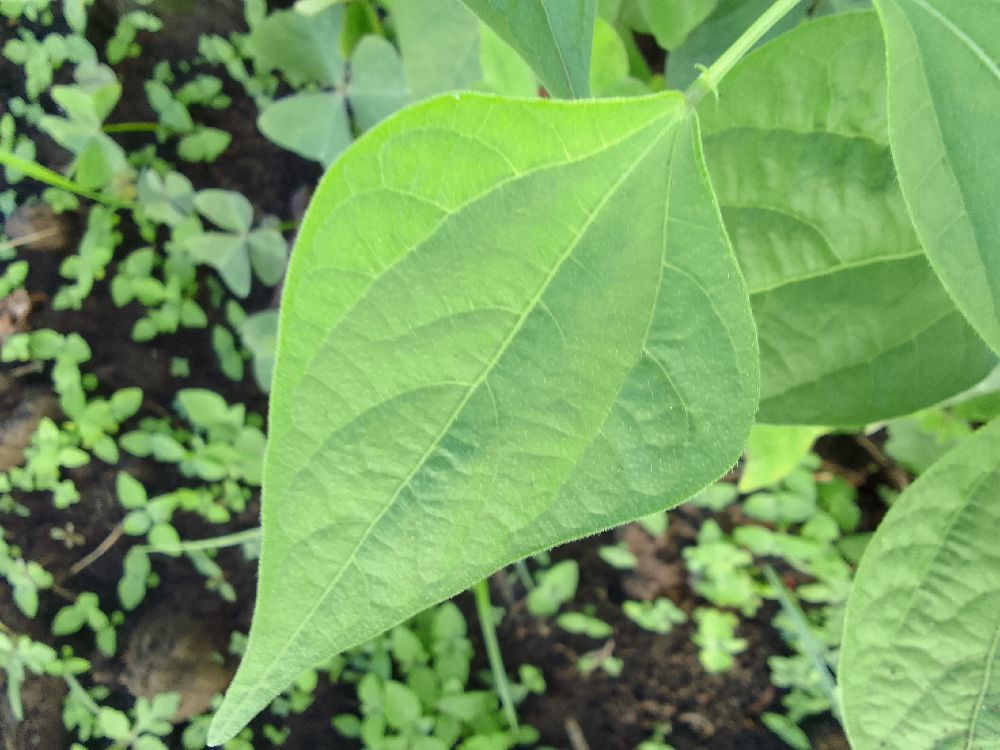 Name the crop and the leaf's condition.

common bean, healthy
